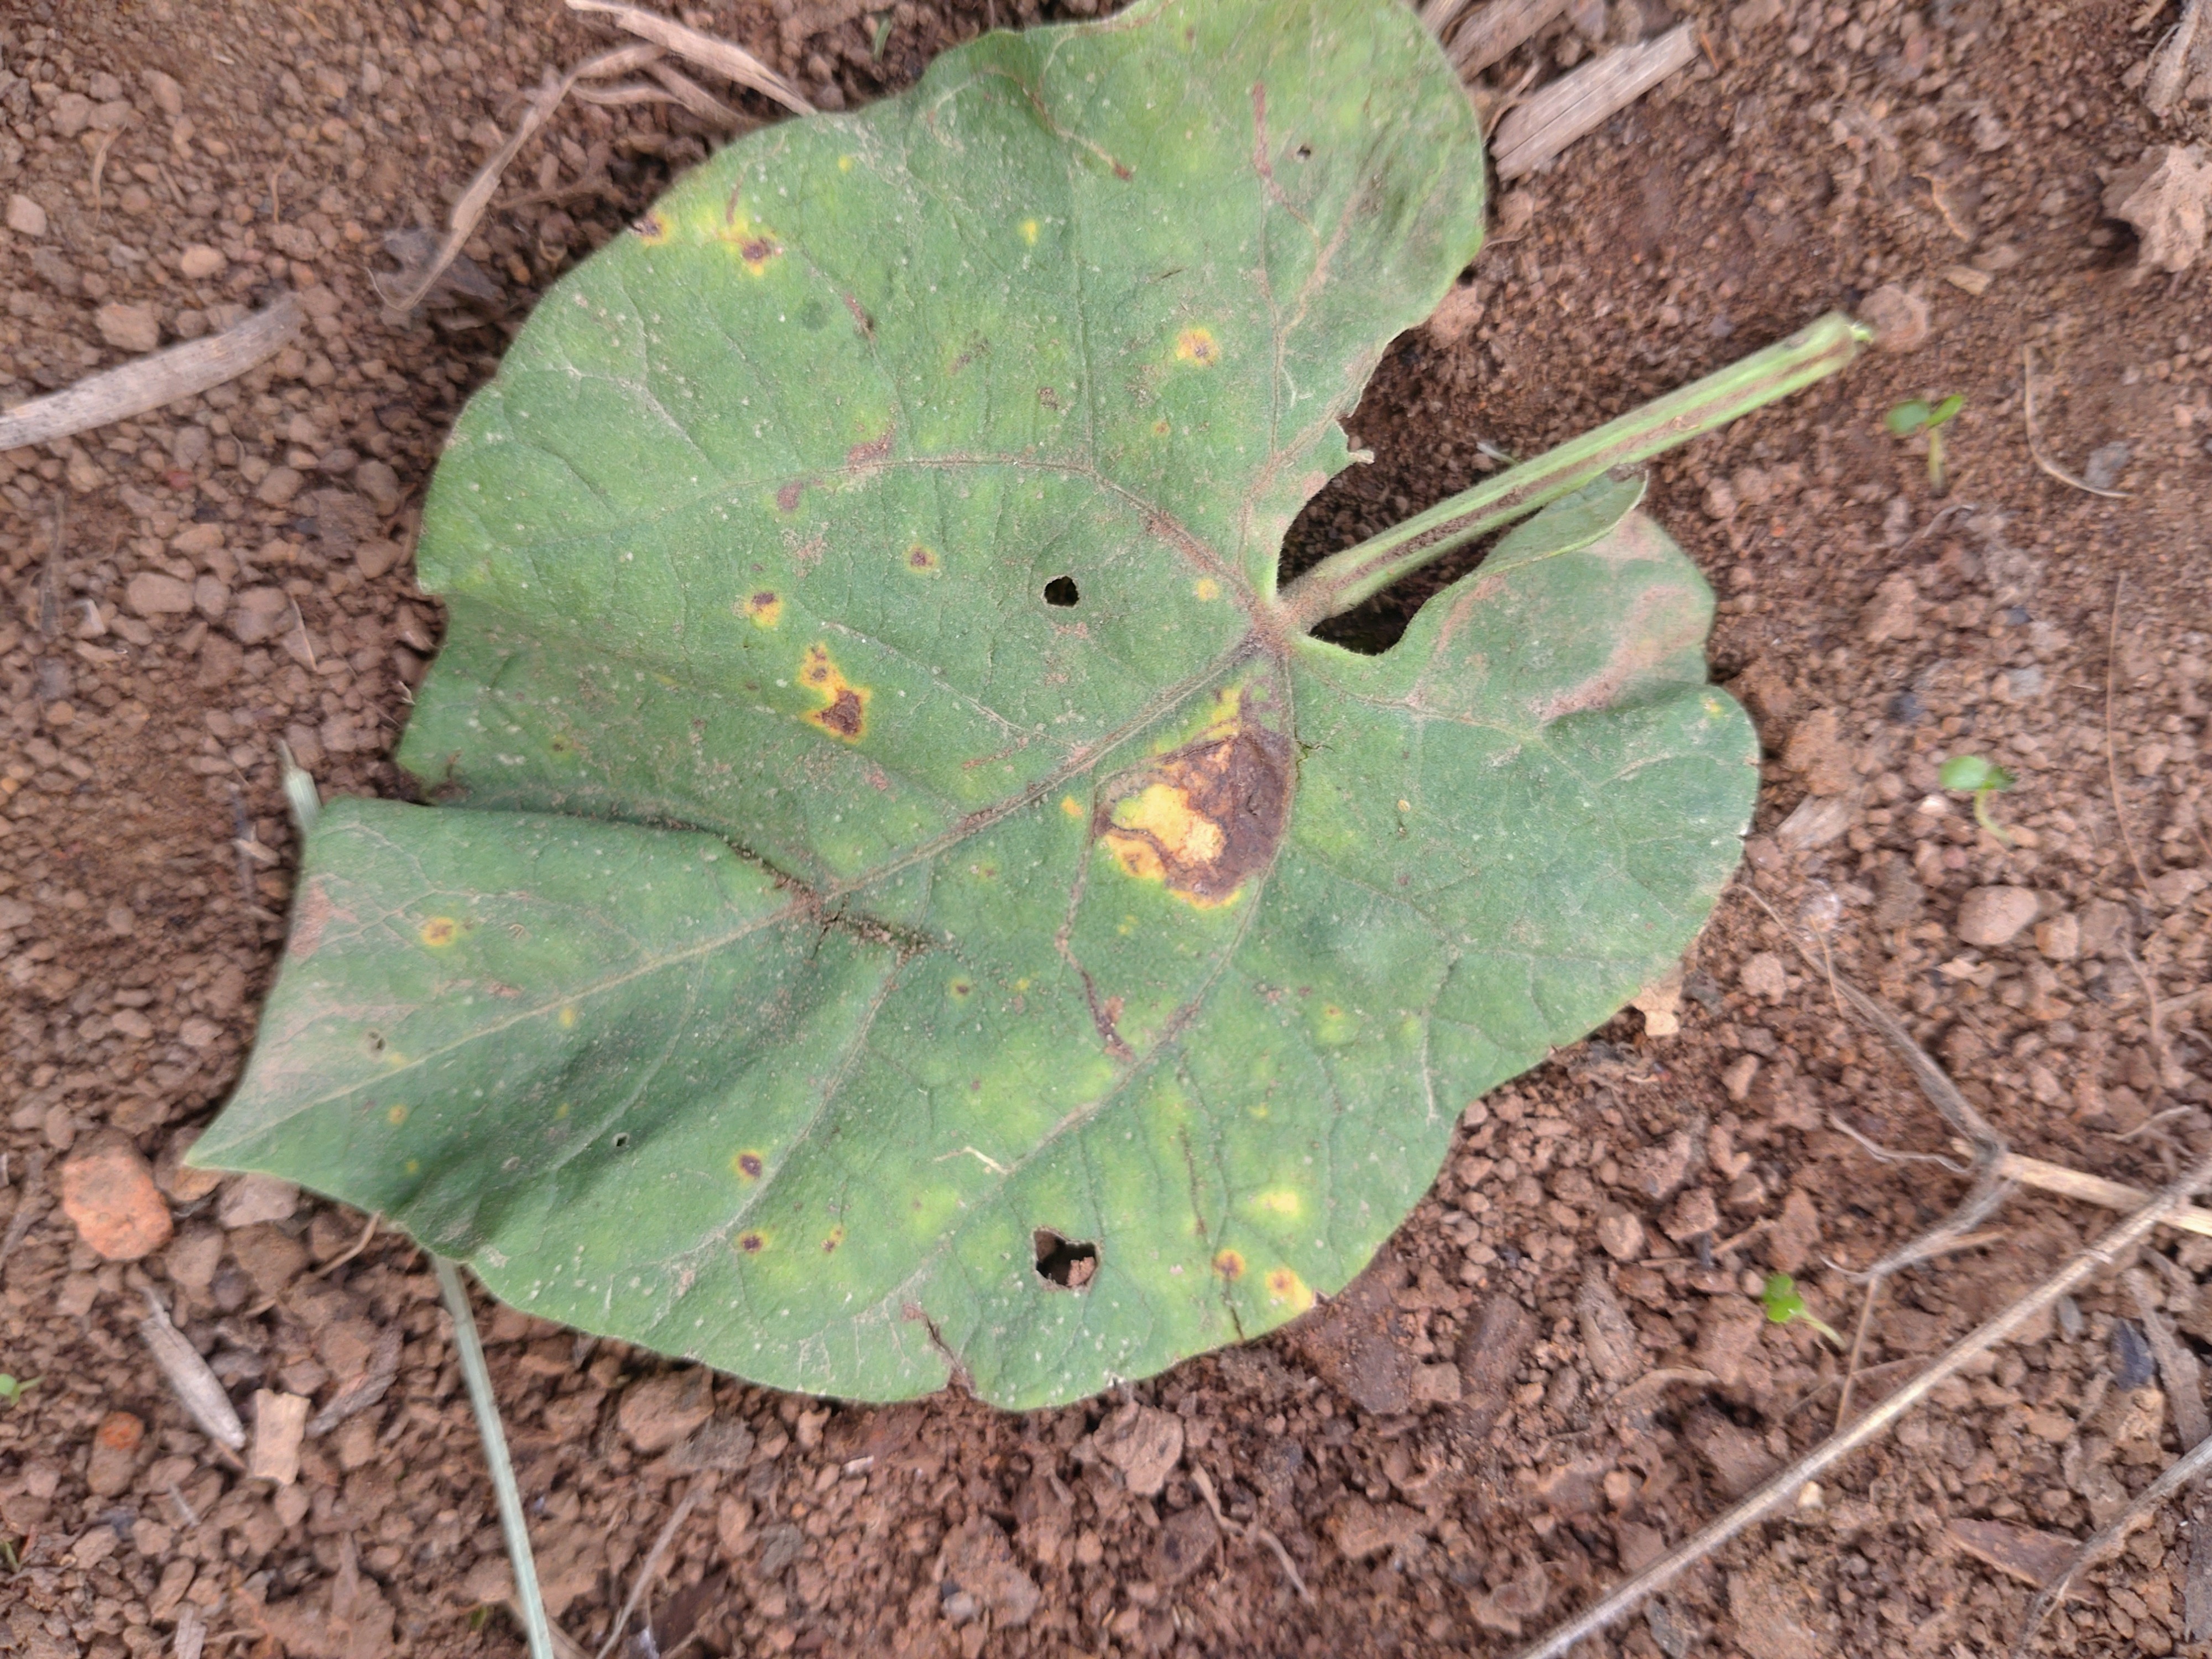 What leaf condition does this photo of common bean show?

rust
